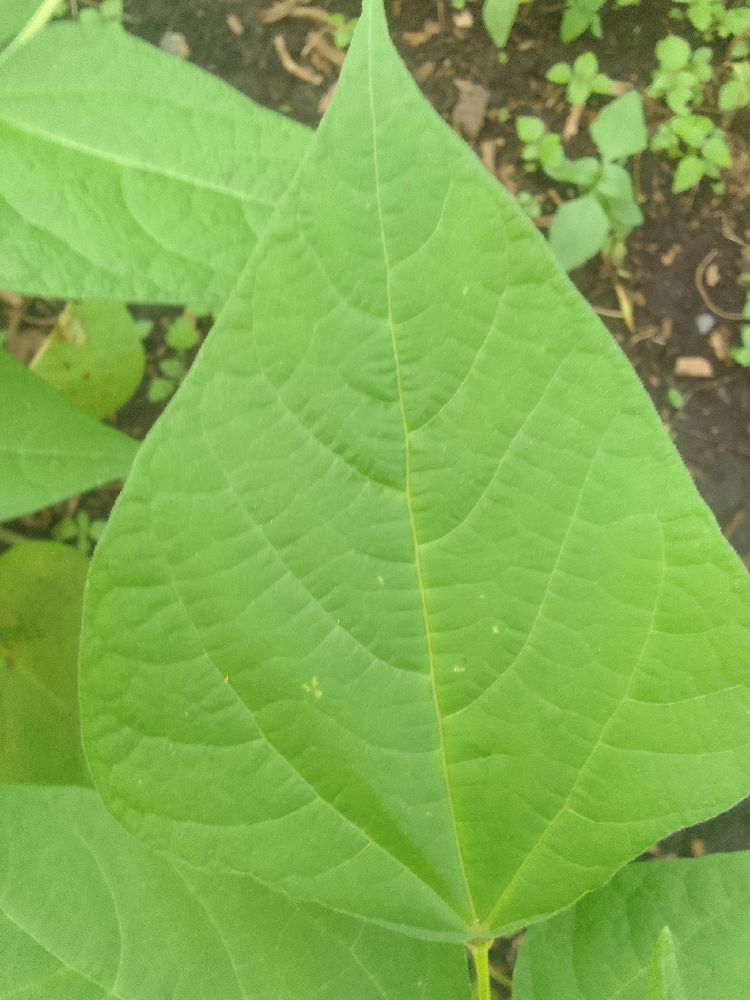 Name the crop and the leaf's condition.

common bean, healthy
